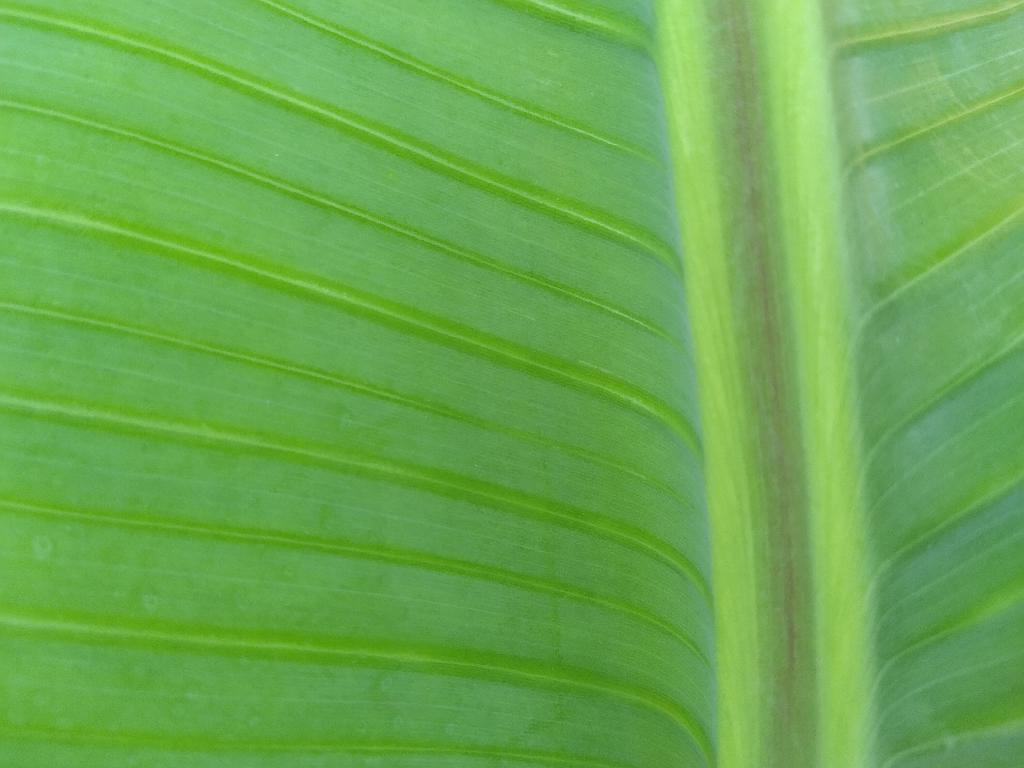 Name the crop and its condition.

banana, healthy
